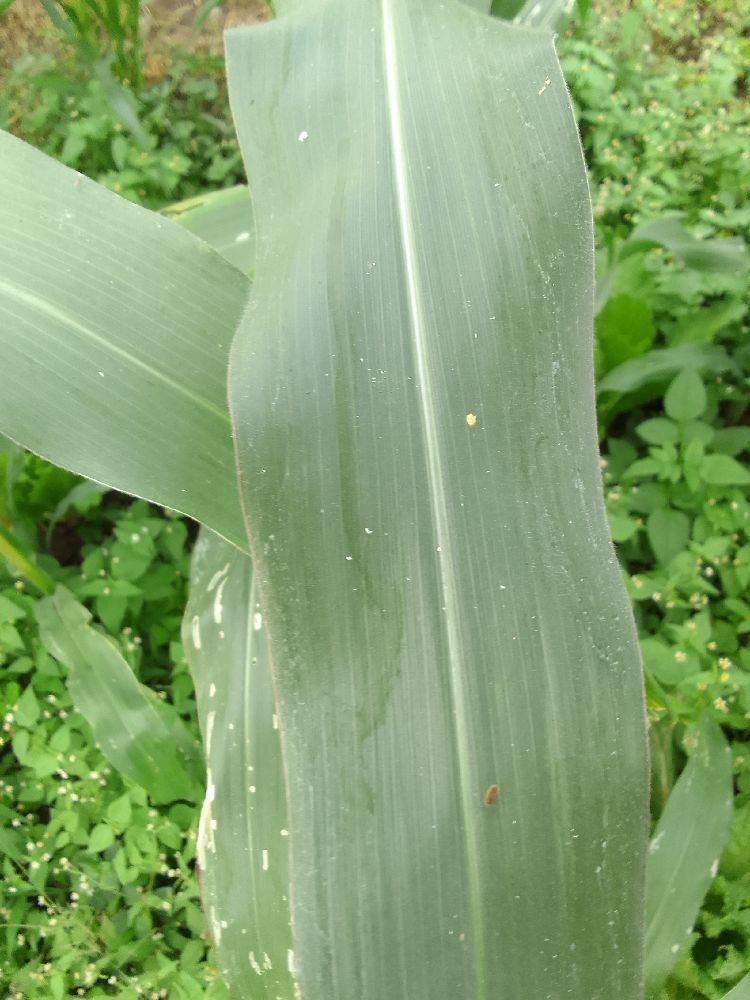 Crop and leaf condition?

maize, healthy
